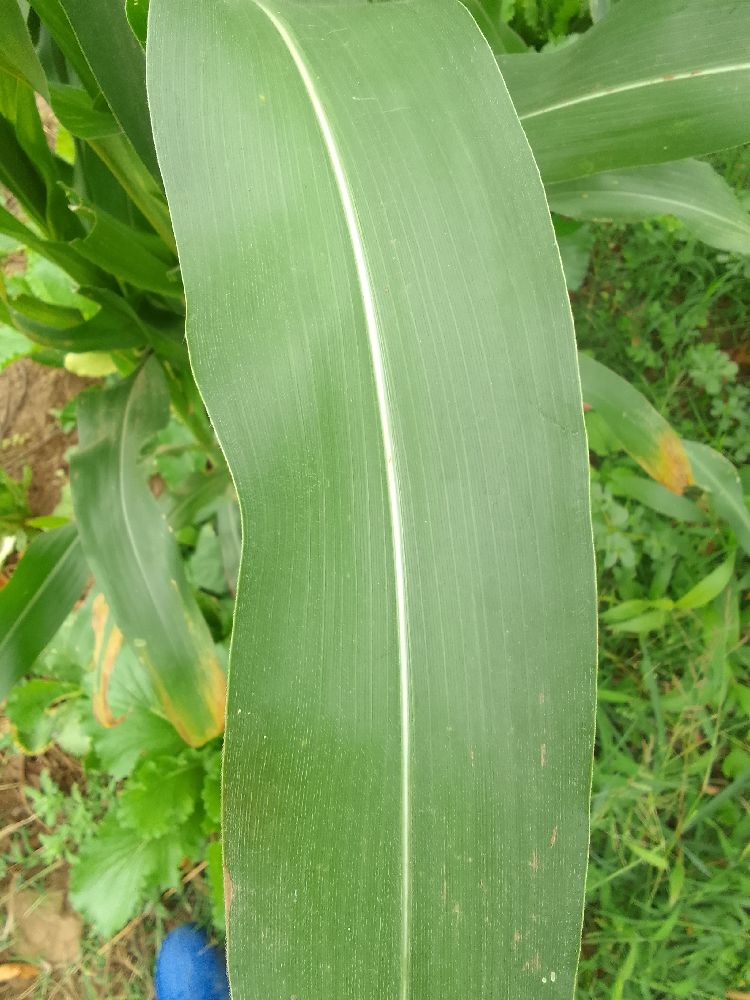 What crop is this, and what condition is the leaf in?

maize, healthy
